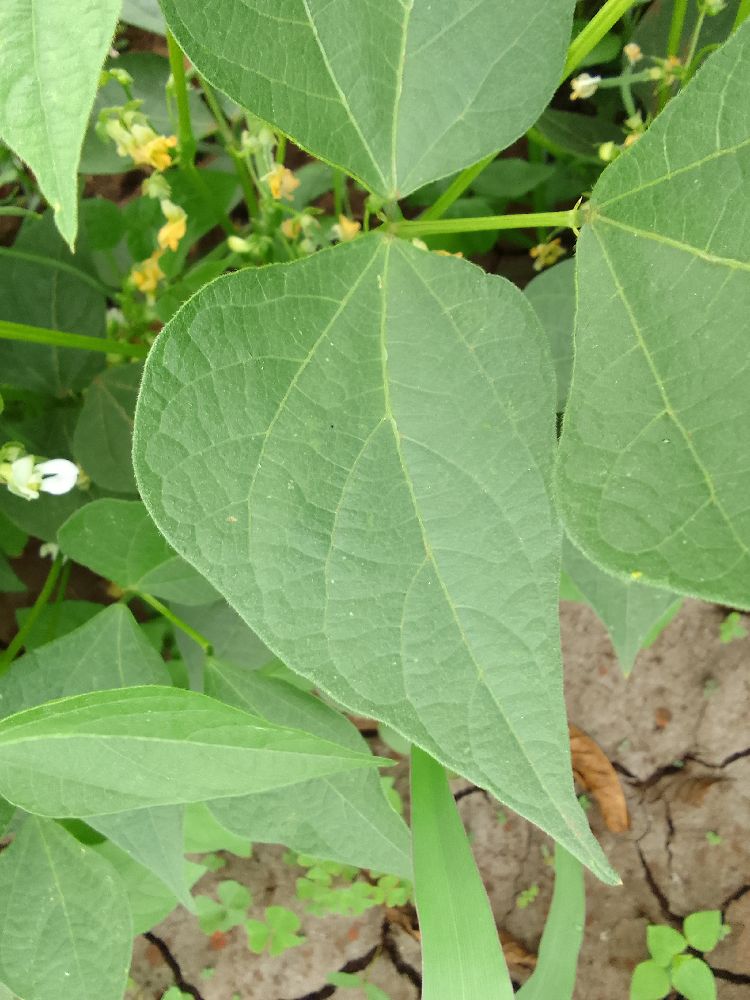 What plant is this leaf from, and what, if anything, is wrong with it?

common bean, healthy
